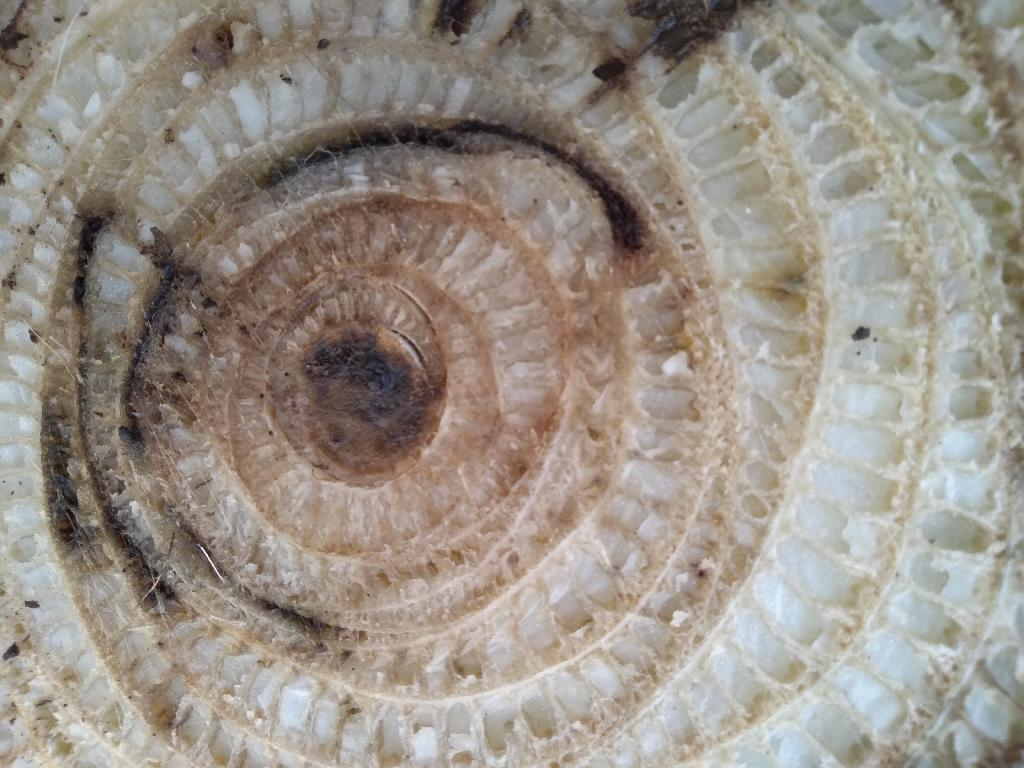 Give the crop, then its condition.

banana, fusarium wilt race 1
